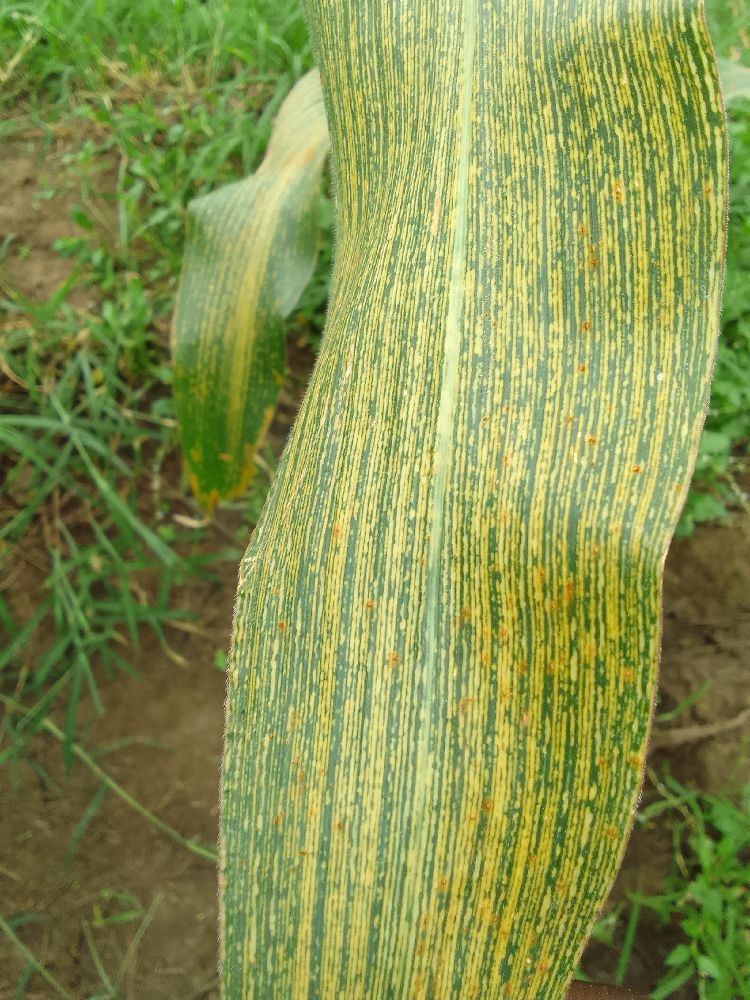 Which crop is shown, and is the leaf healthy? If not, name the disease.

maize, maize streak virus
